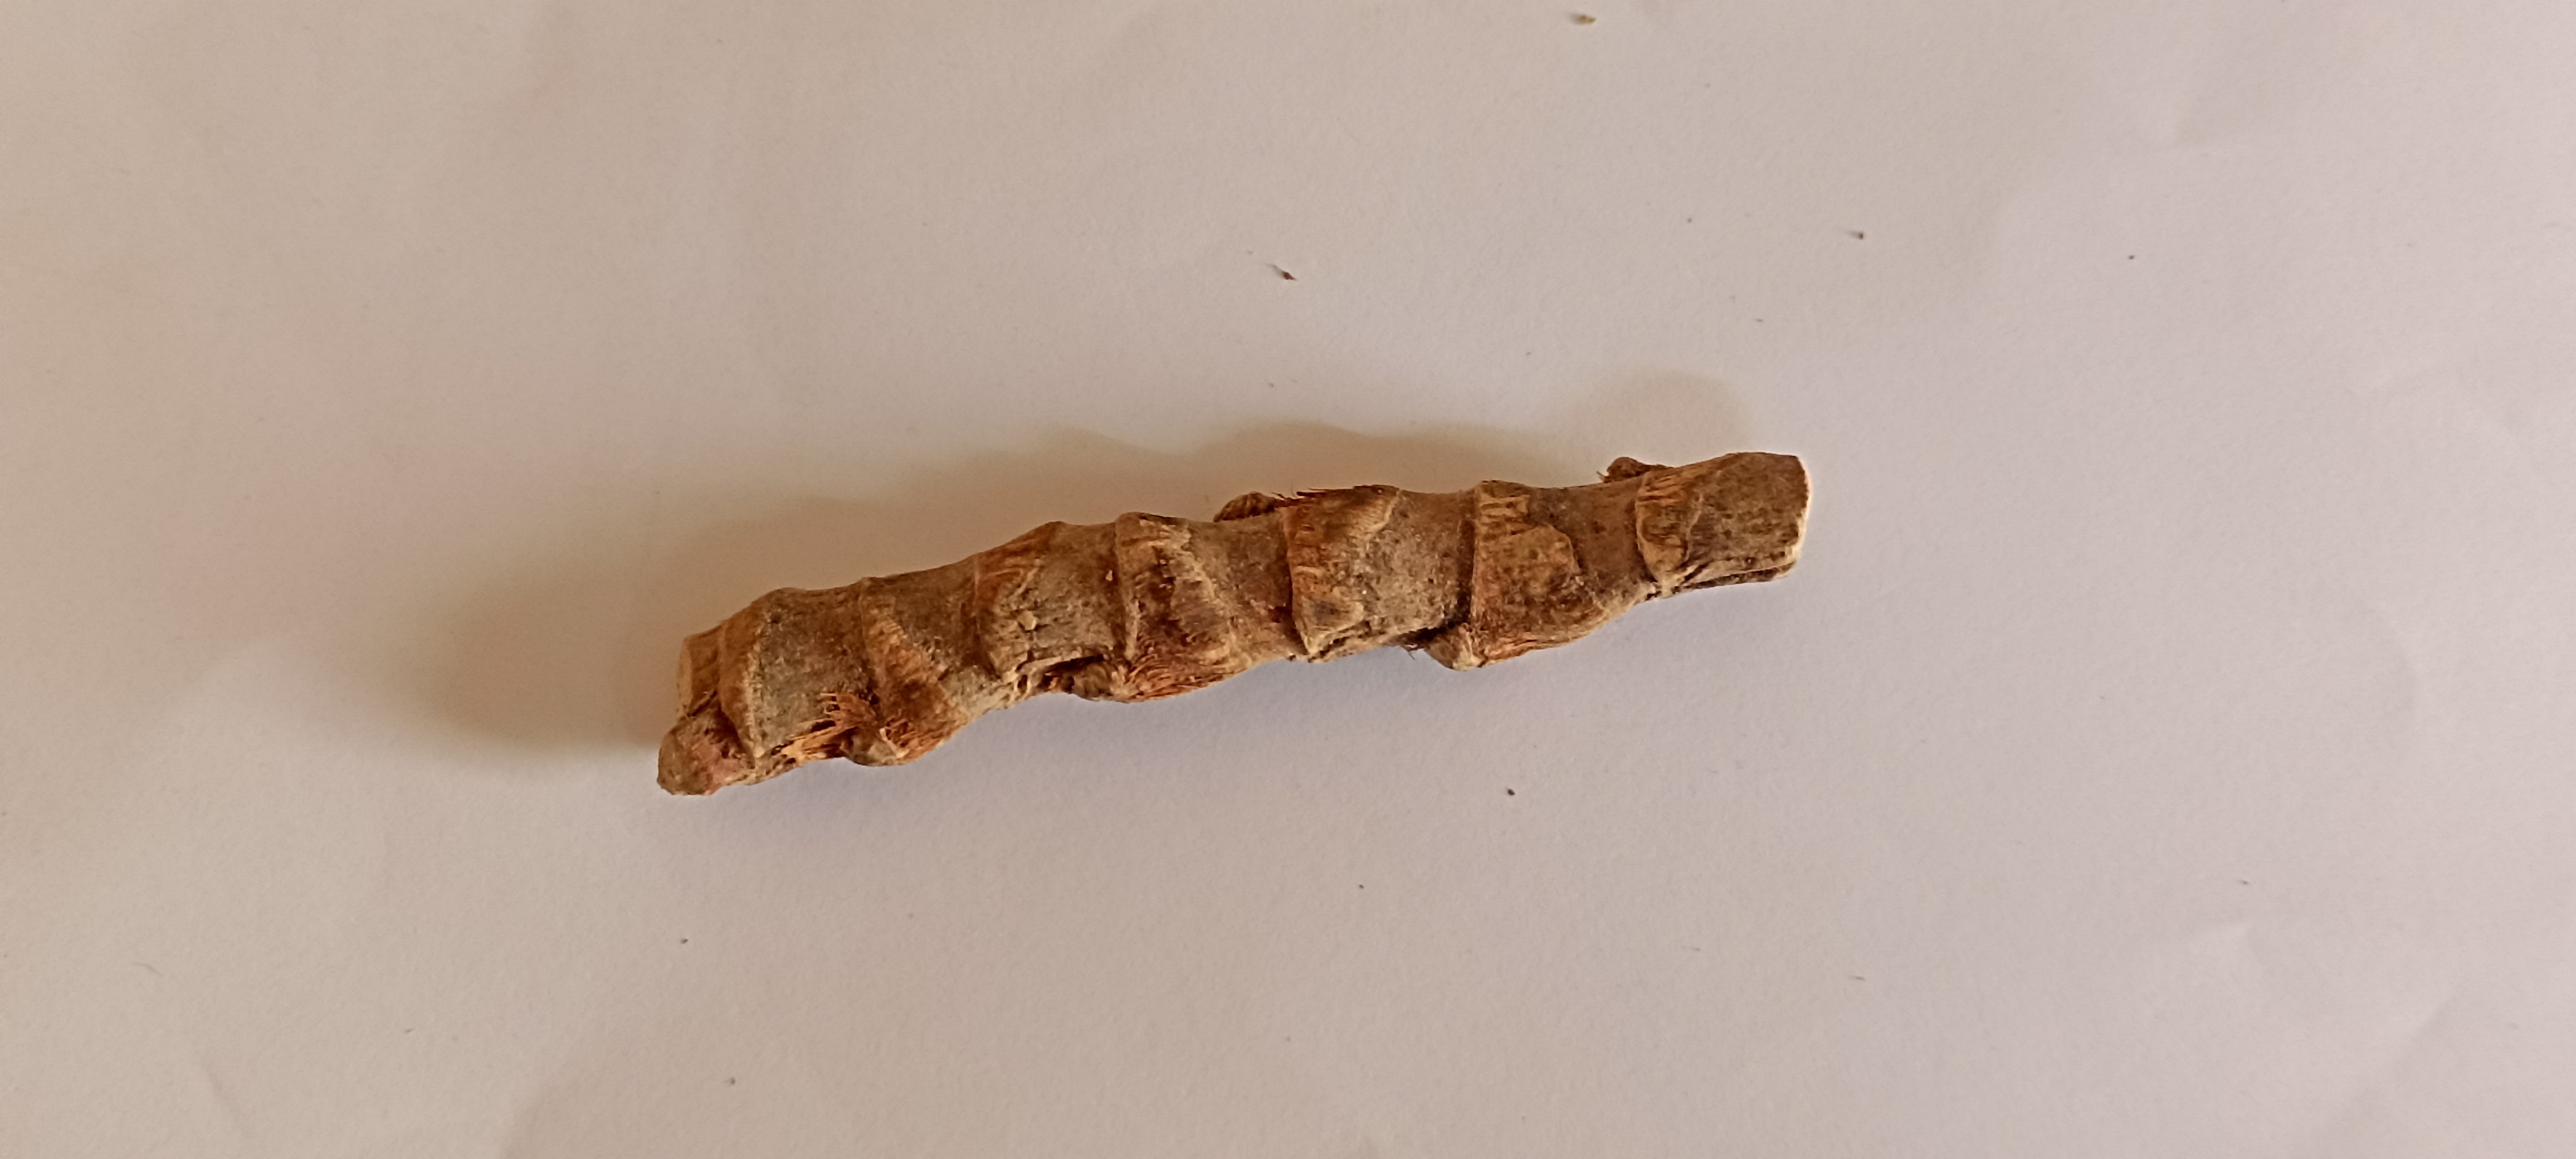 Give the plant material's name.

vekhand
